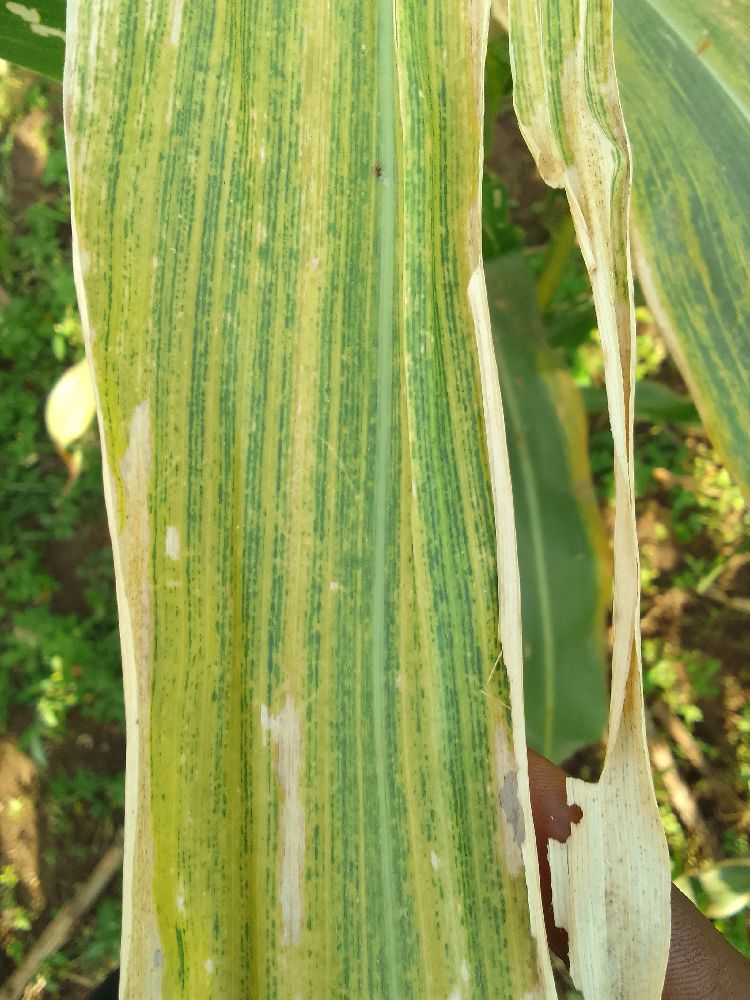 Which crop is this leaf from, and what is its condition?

maize, maize lethal necrosis
